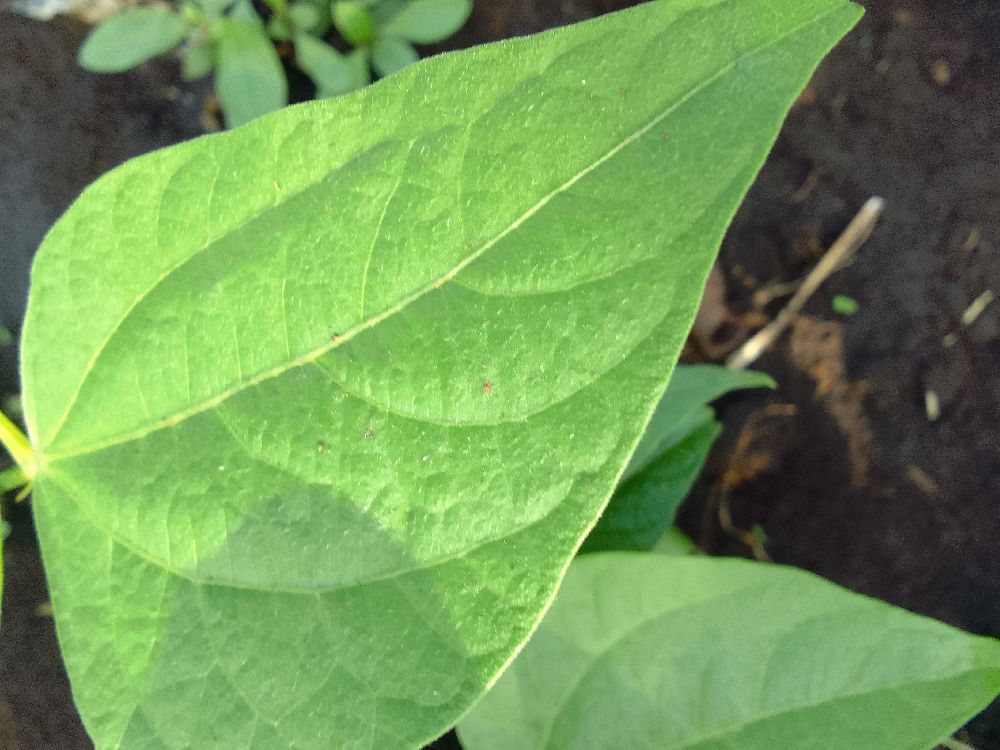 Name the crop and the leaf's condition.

common bean, healthy
